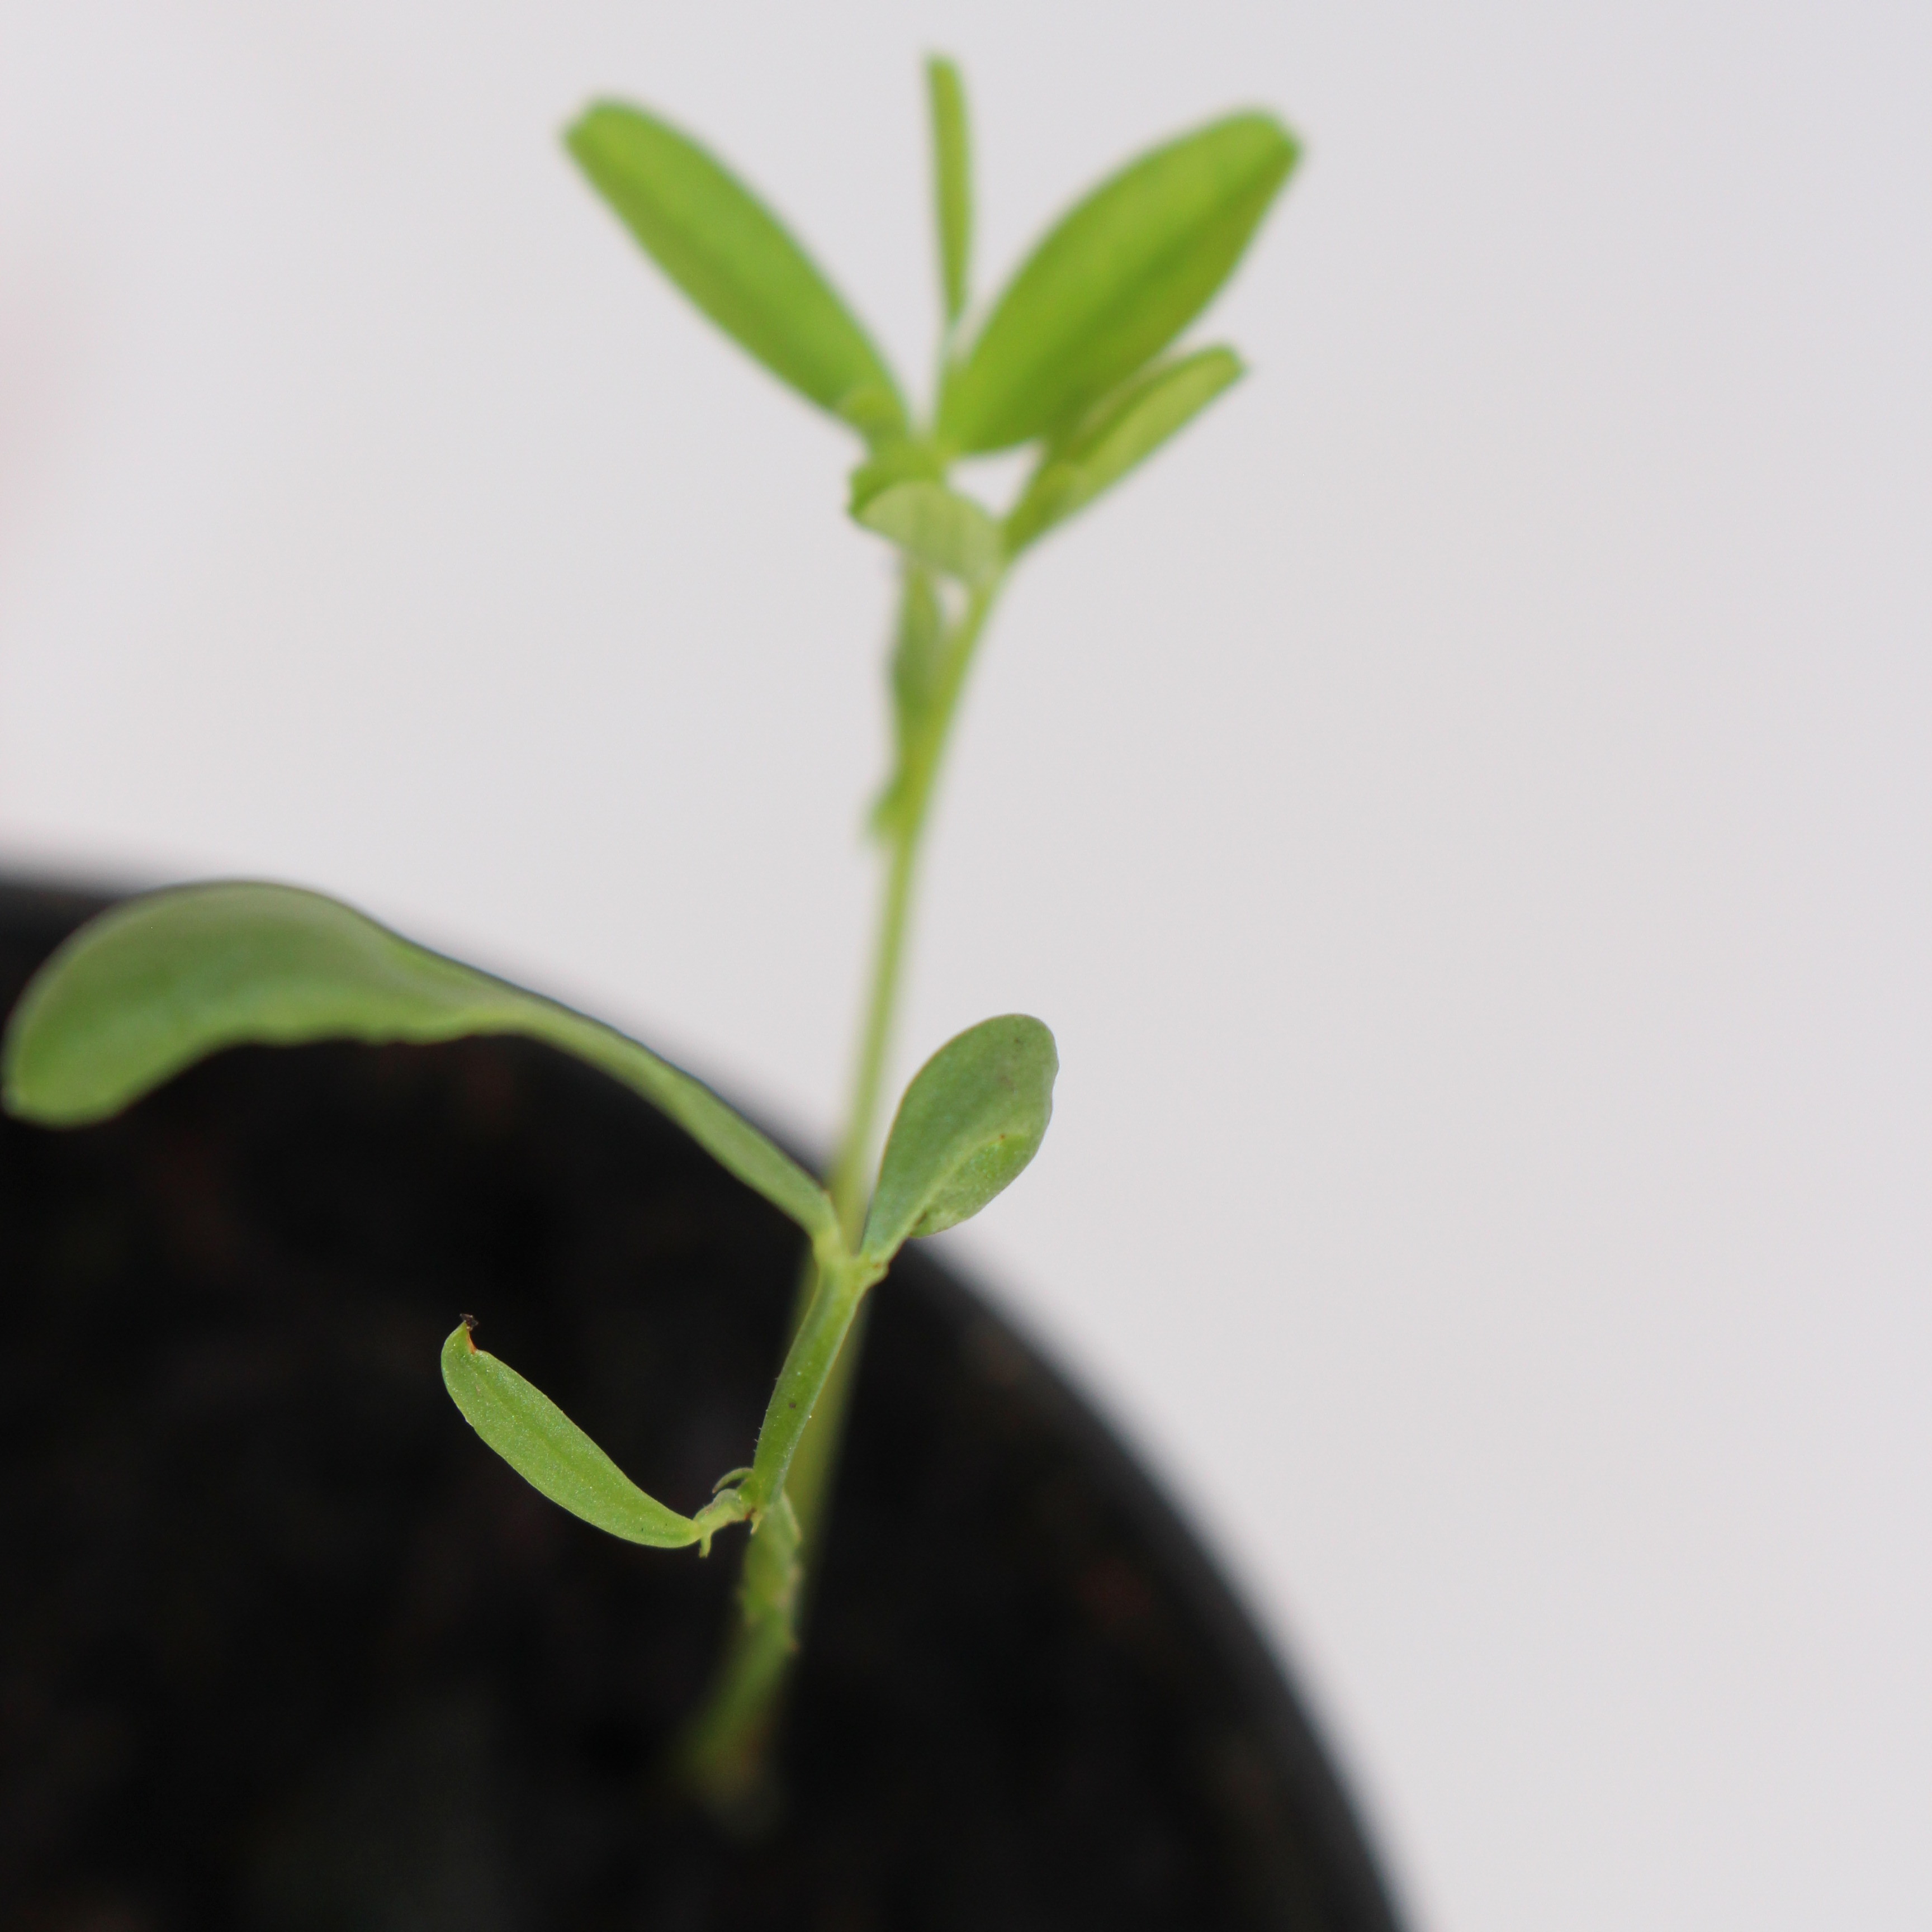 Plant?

Vicia sativa
